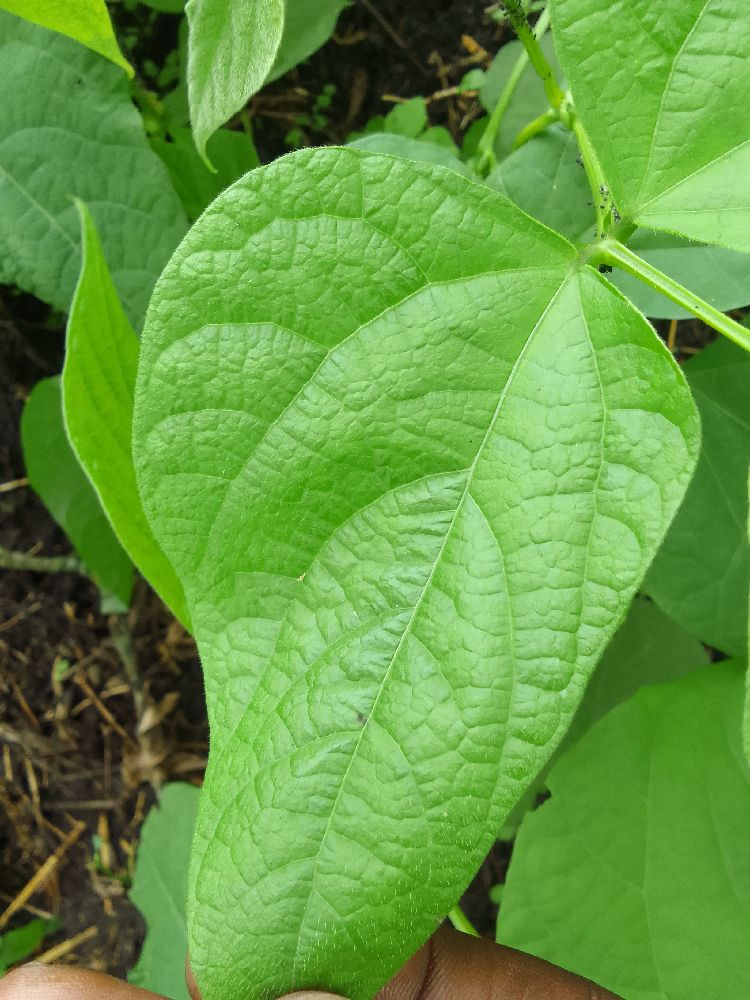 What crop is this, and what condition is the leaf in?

common bean, healthy
